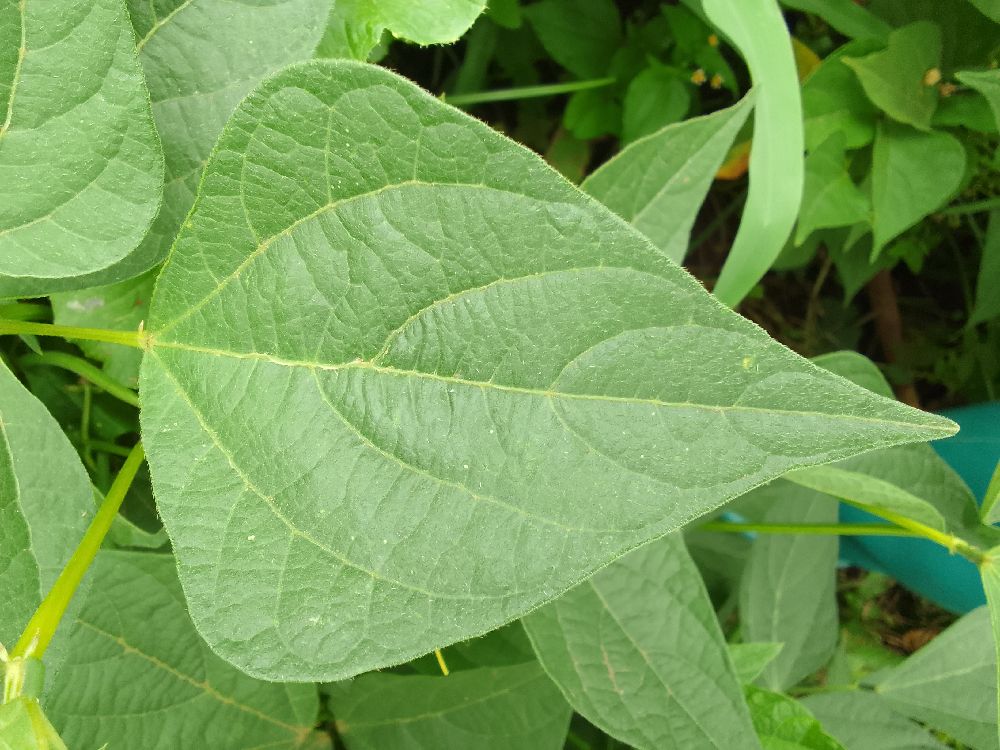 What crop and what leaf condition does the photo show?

common bean, healthy
